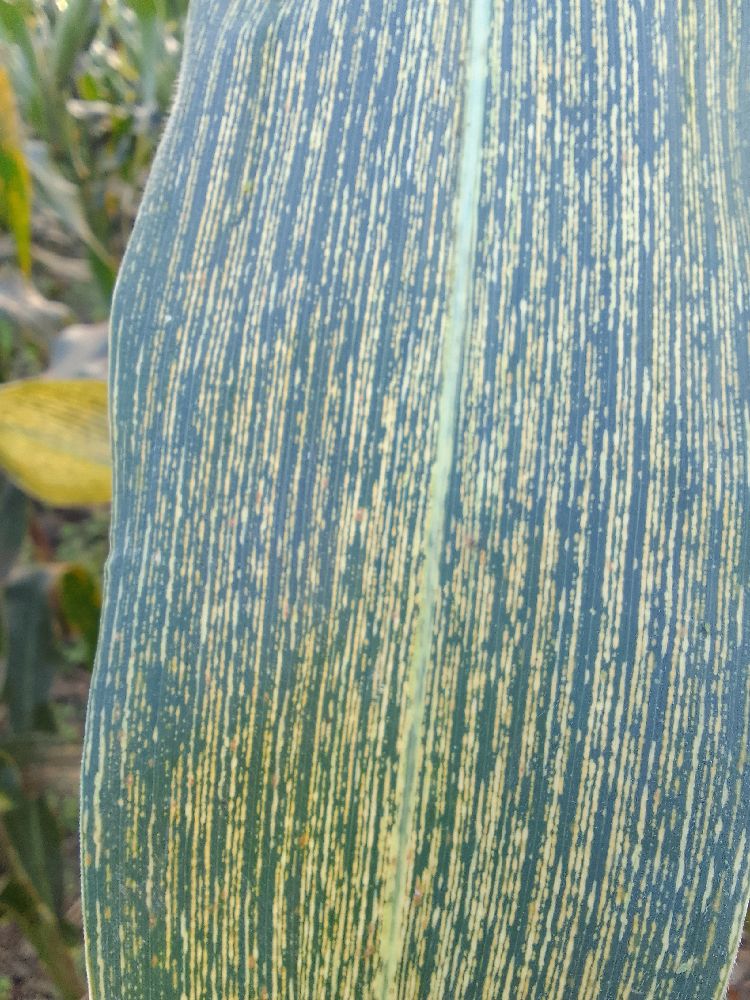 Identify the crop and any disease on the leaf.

maize, maize streak virus
